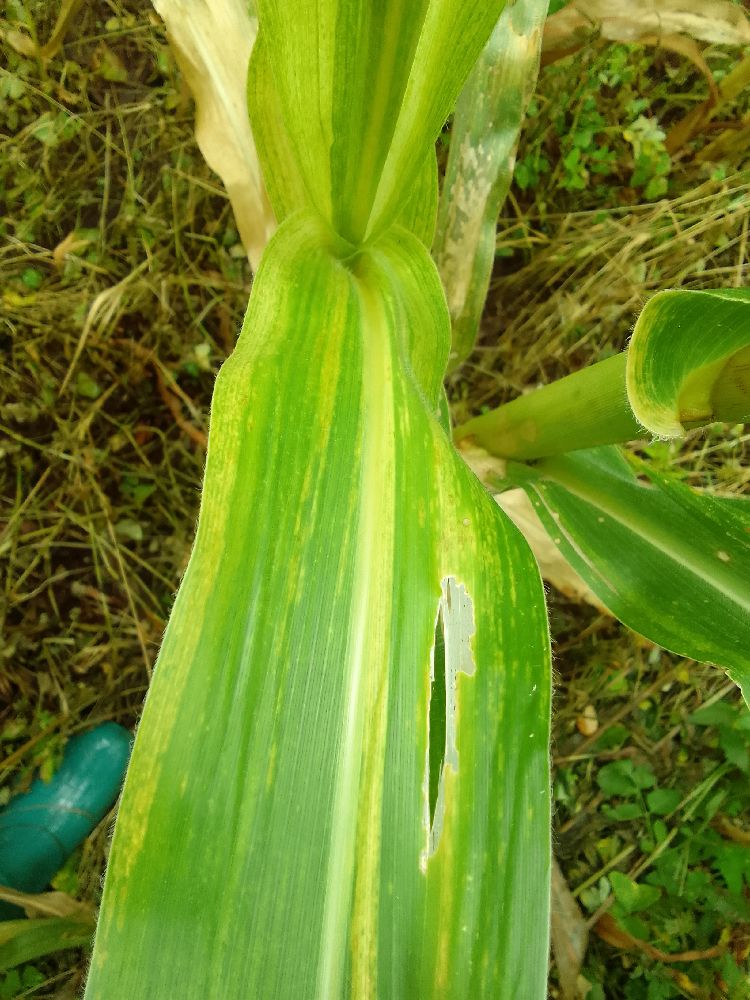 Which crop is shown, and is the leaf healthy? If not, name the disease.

maize, maize lethal necrosis
